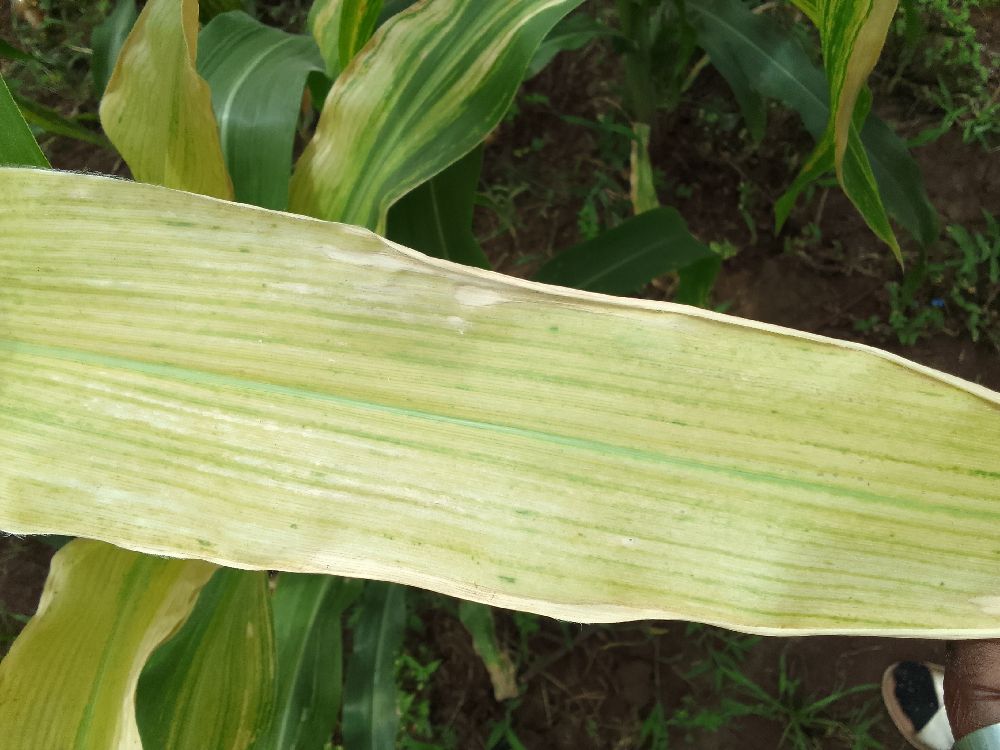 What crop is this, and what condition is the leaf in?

maize, maize lethal necrosis
